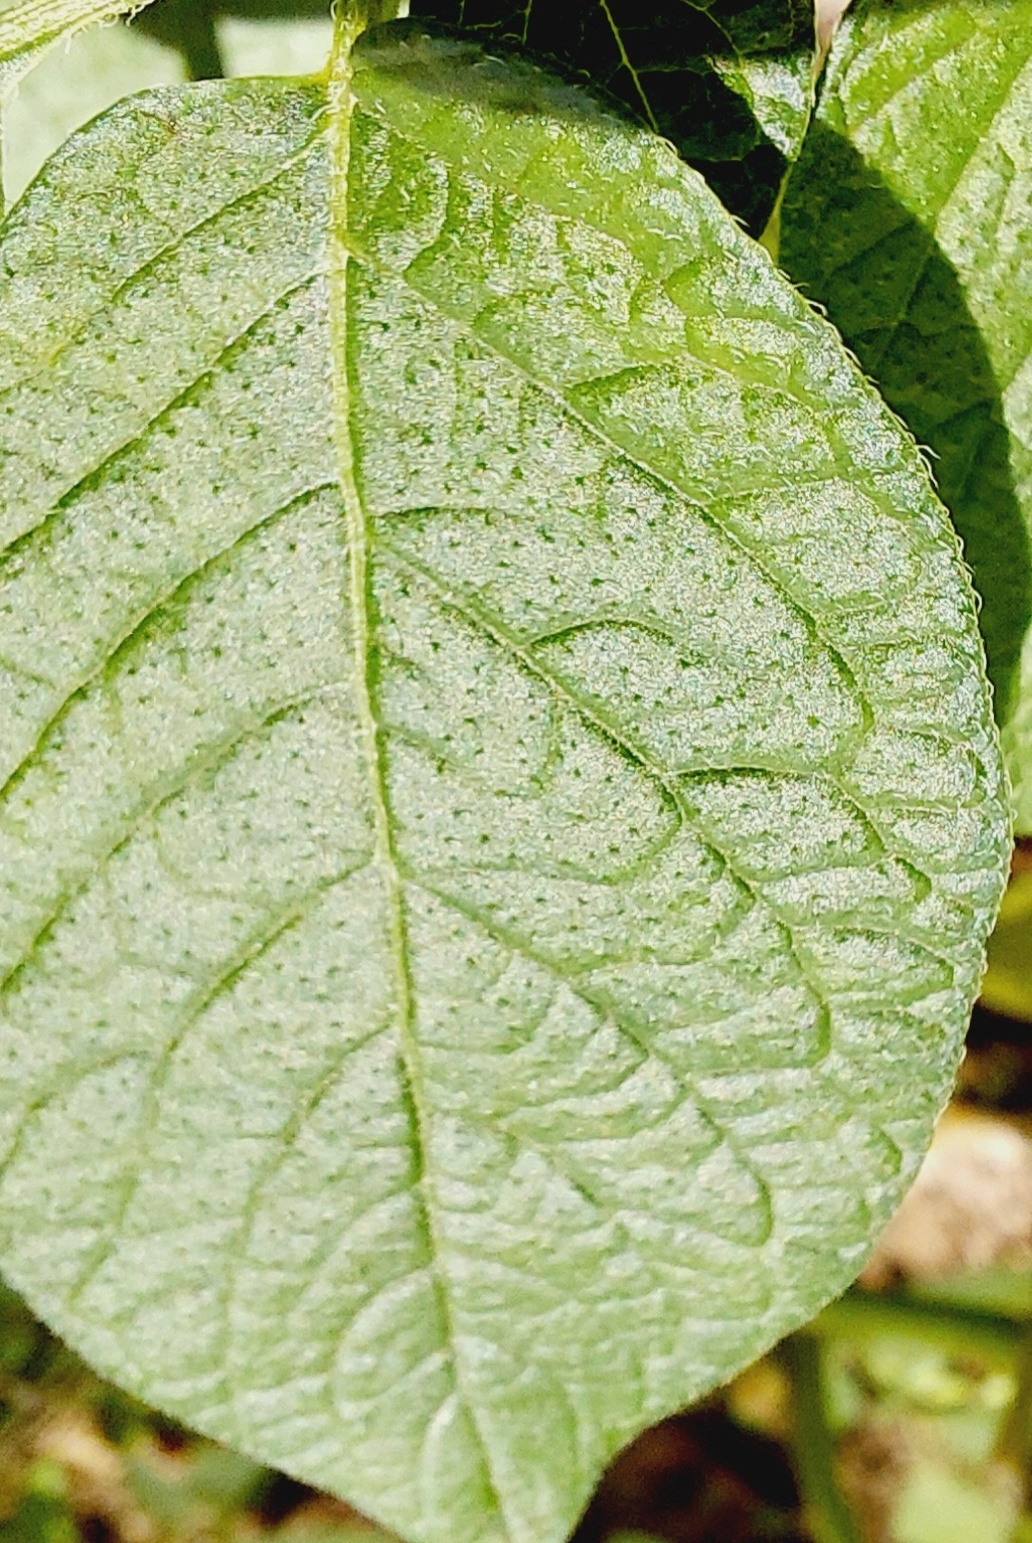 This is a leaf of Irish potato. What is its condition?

healthy
